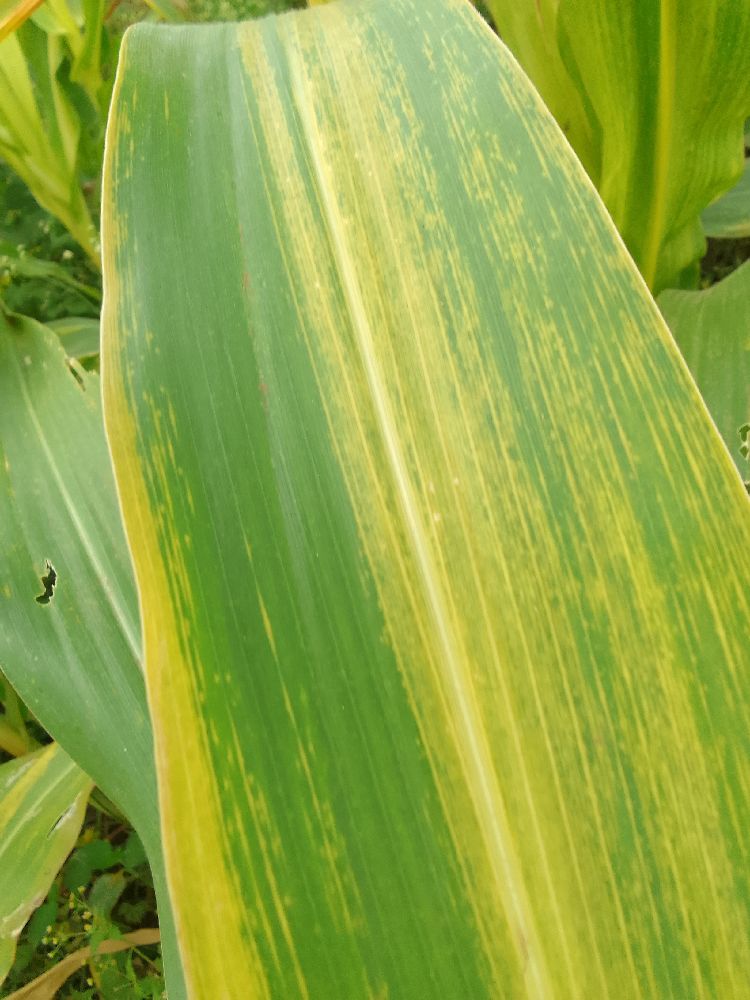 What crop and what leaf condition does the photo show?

maize, maize lethal necrosis
